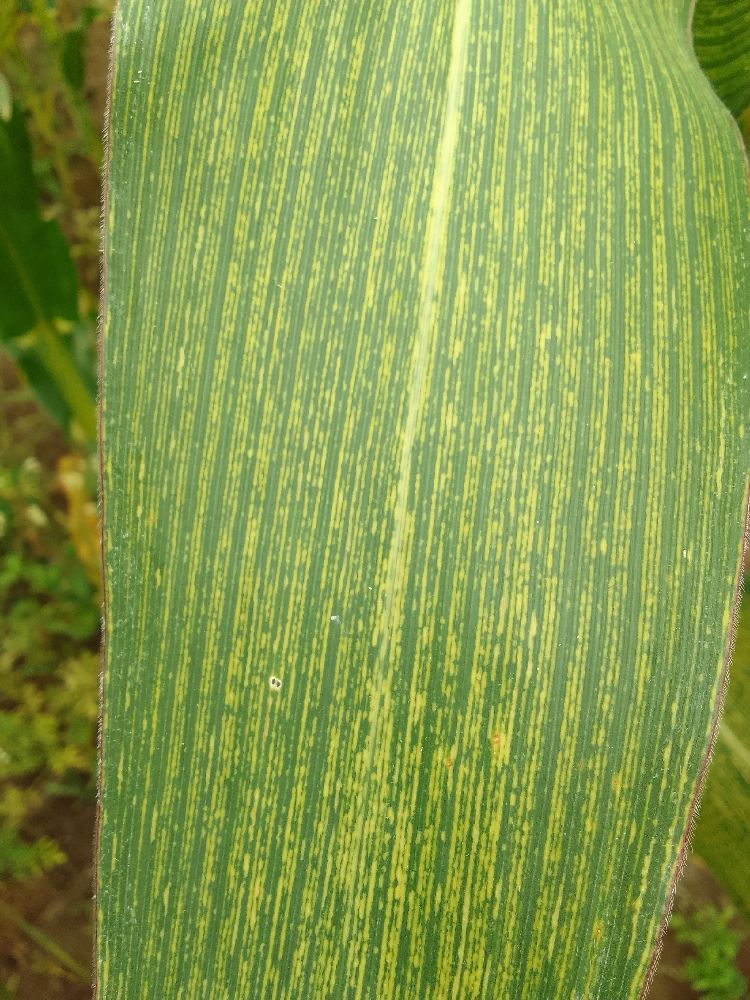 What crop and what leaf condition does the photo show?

maize, maize streak virus
